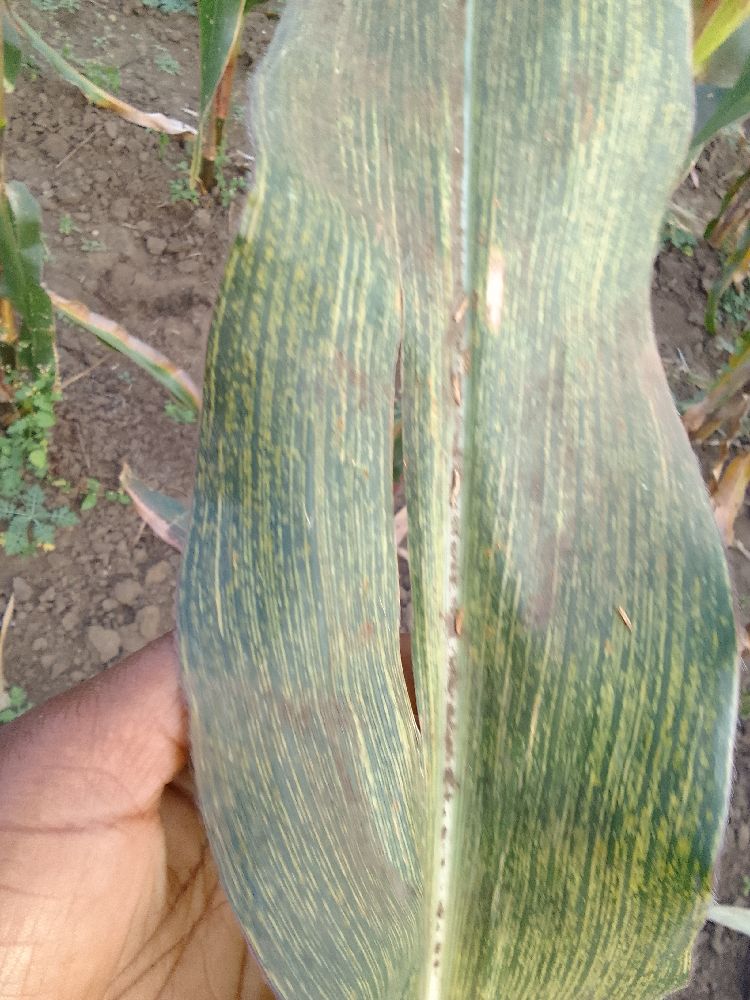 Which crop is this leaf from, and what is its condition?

maize, maize streak virus
